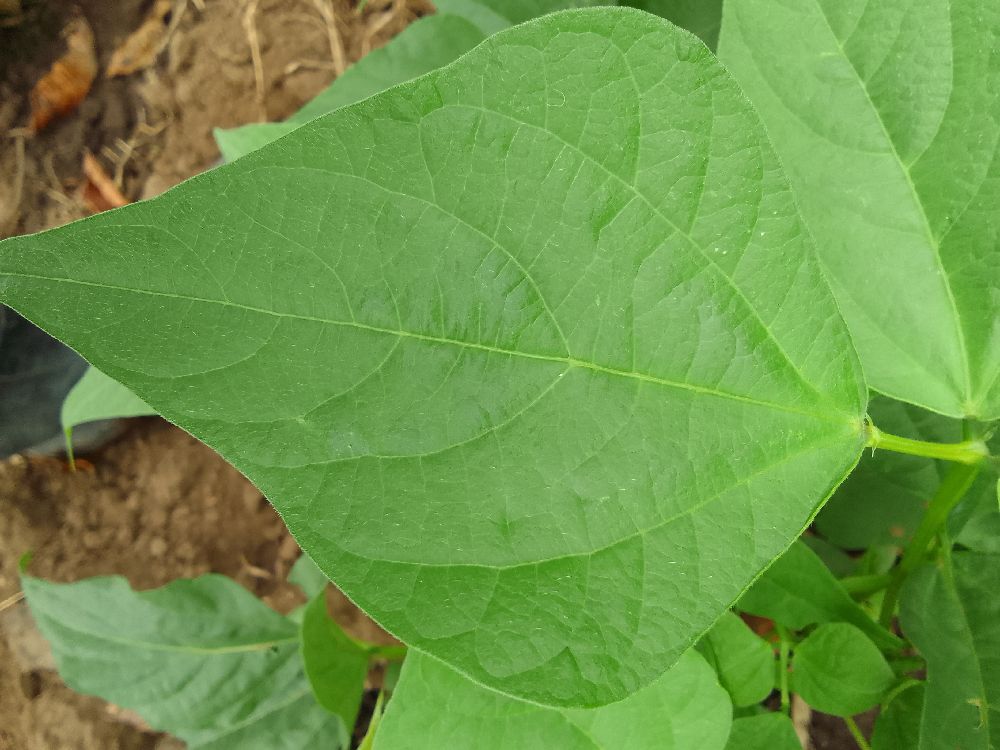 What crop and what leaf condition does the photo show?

common bean, healthy
